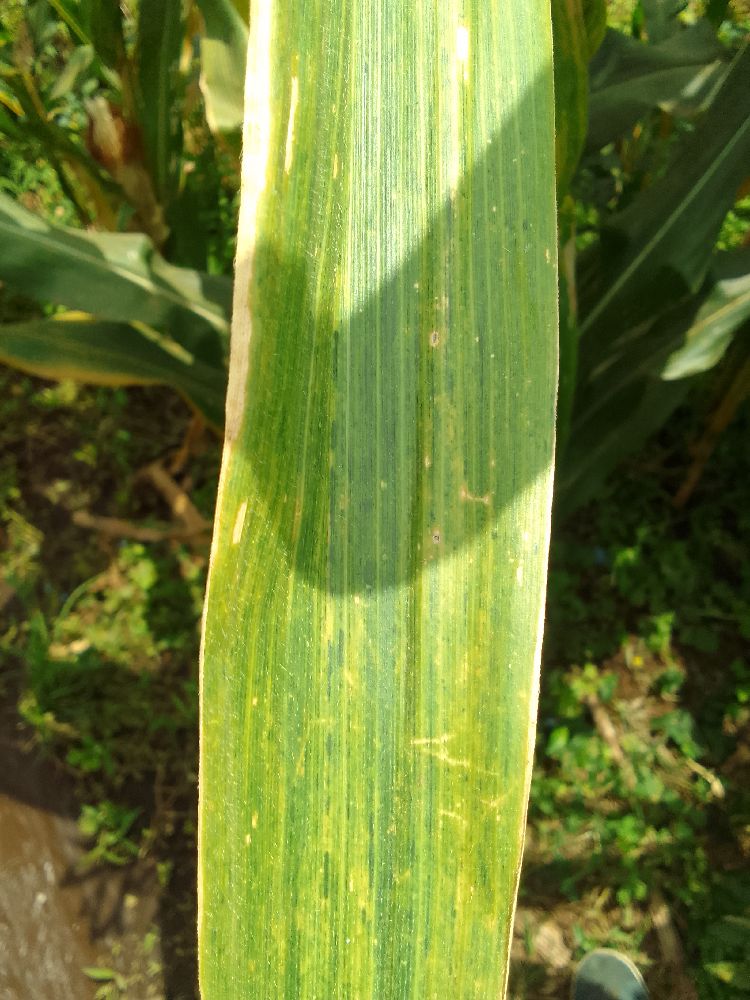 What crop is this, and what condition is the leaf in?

maize, maize lethal necrosis
